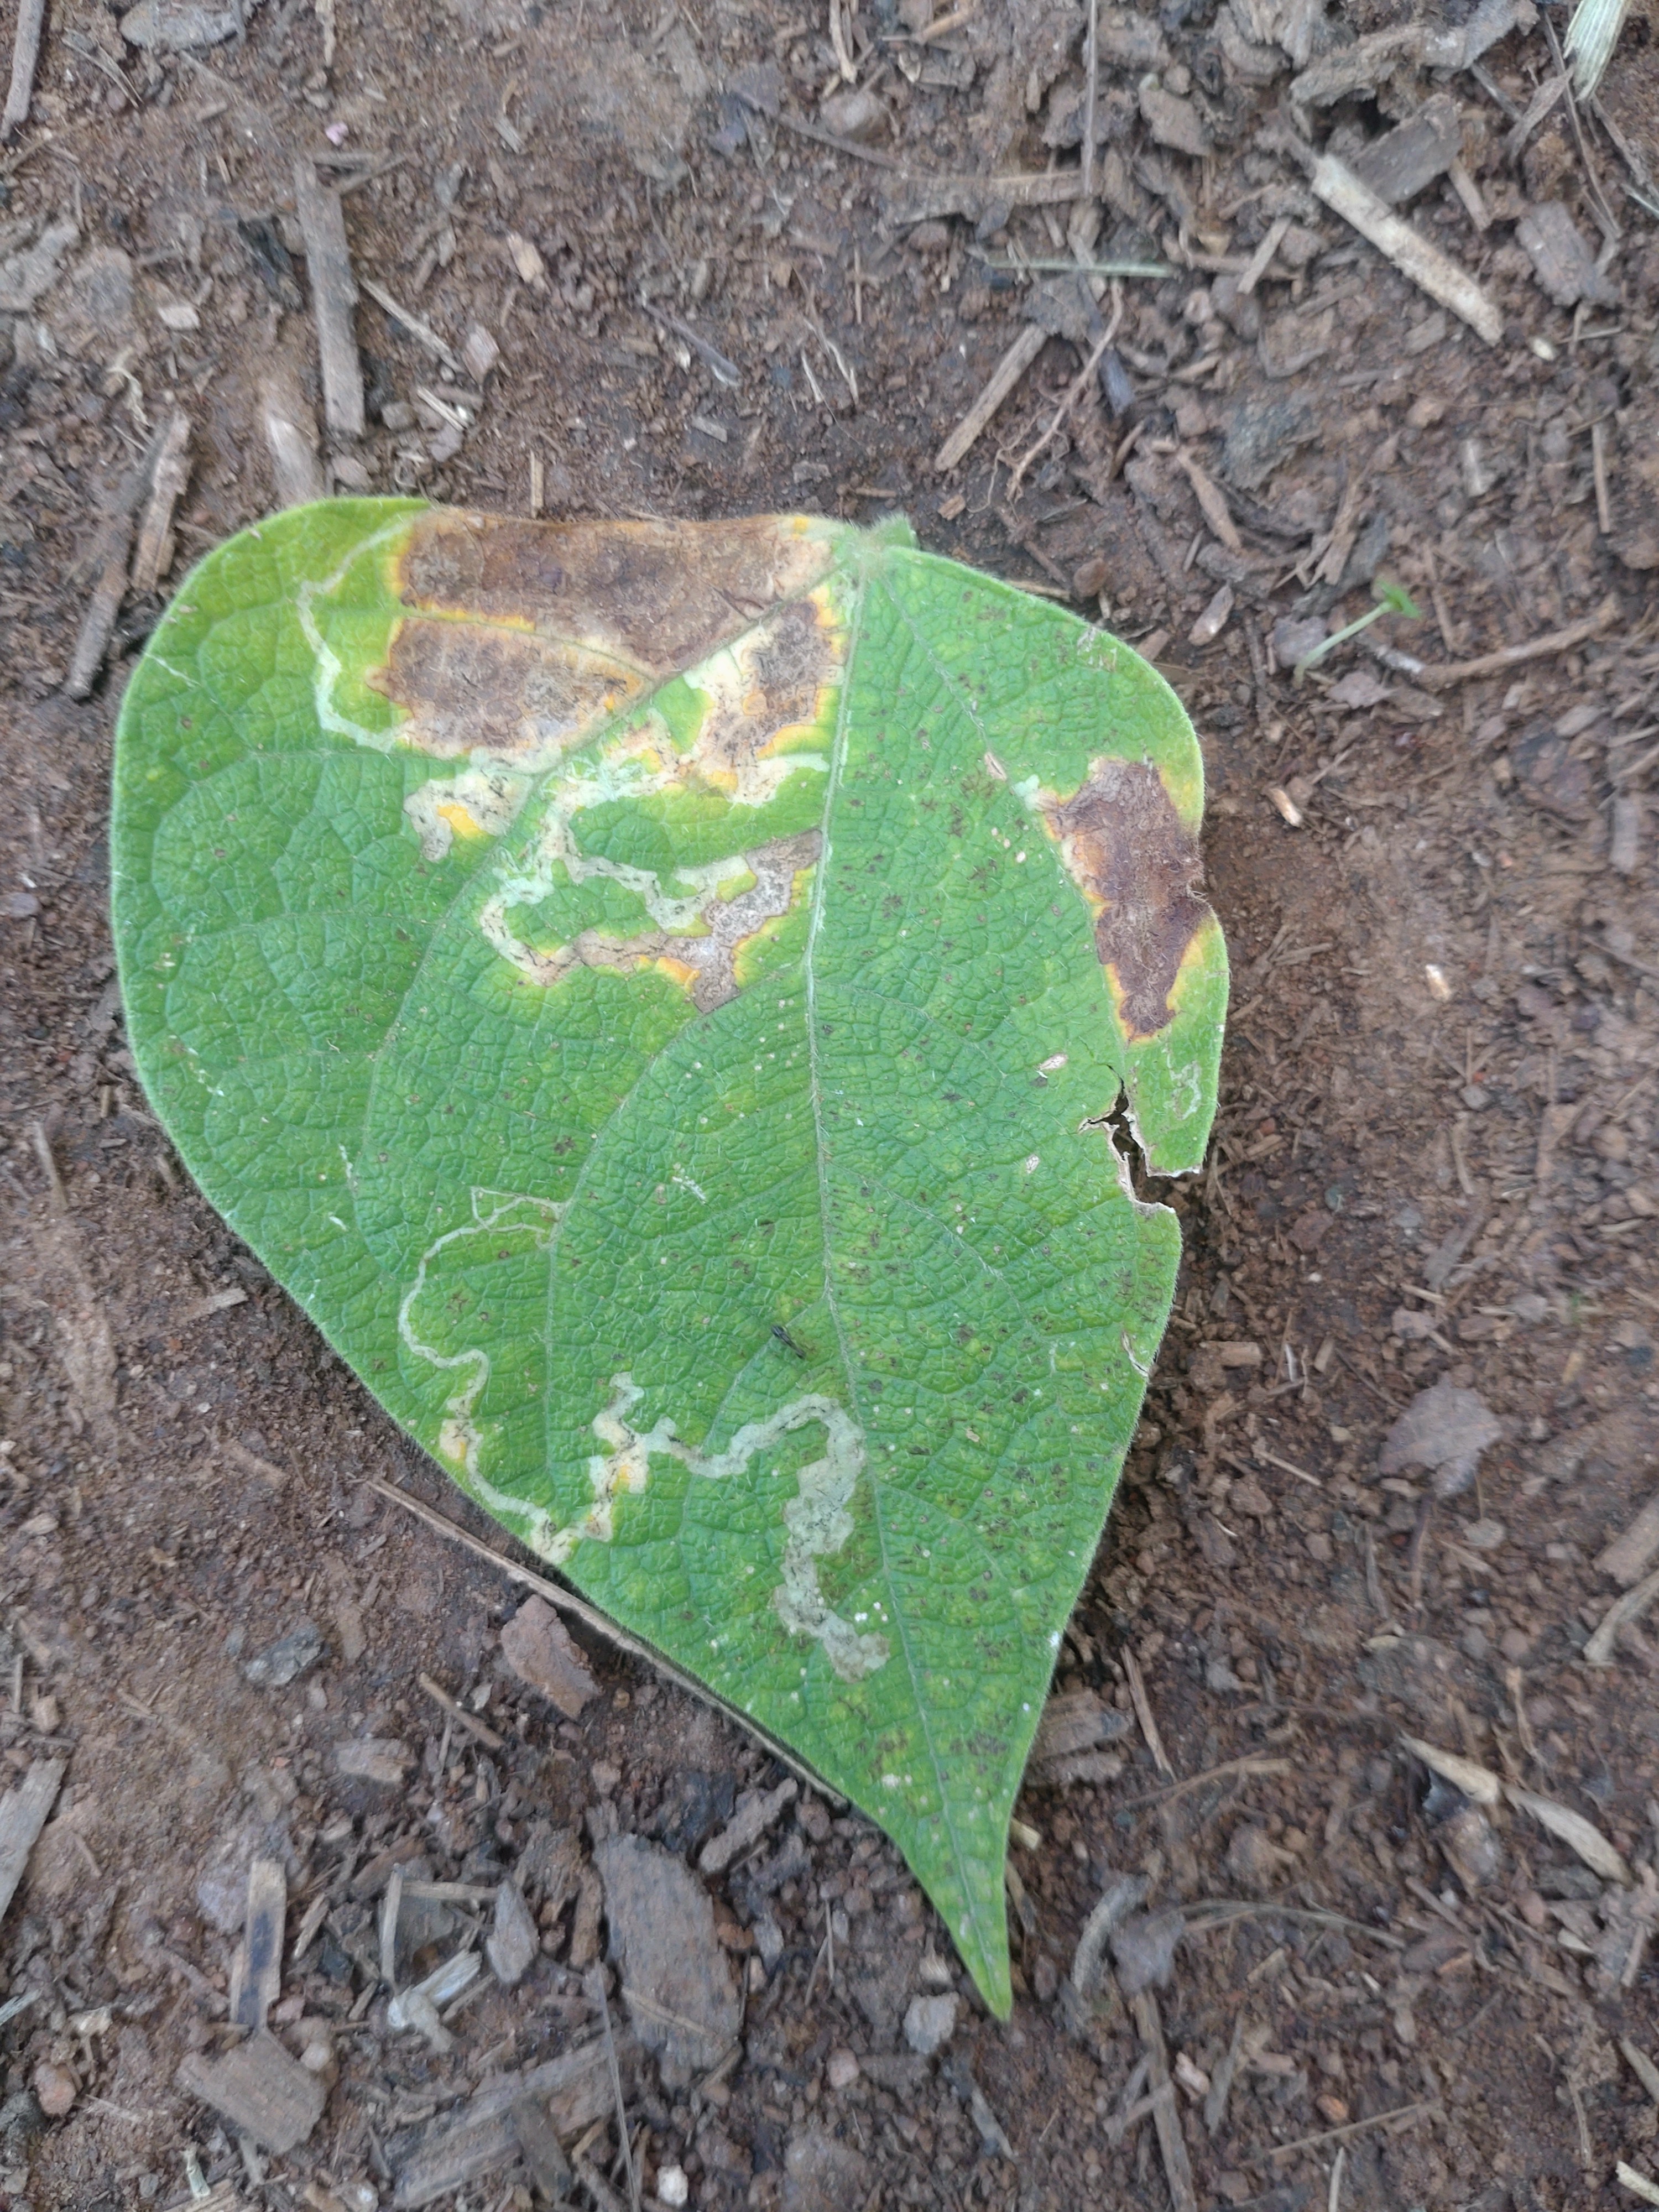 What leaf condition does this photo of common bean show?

anthracnose
